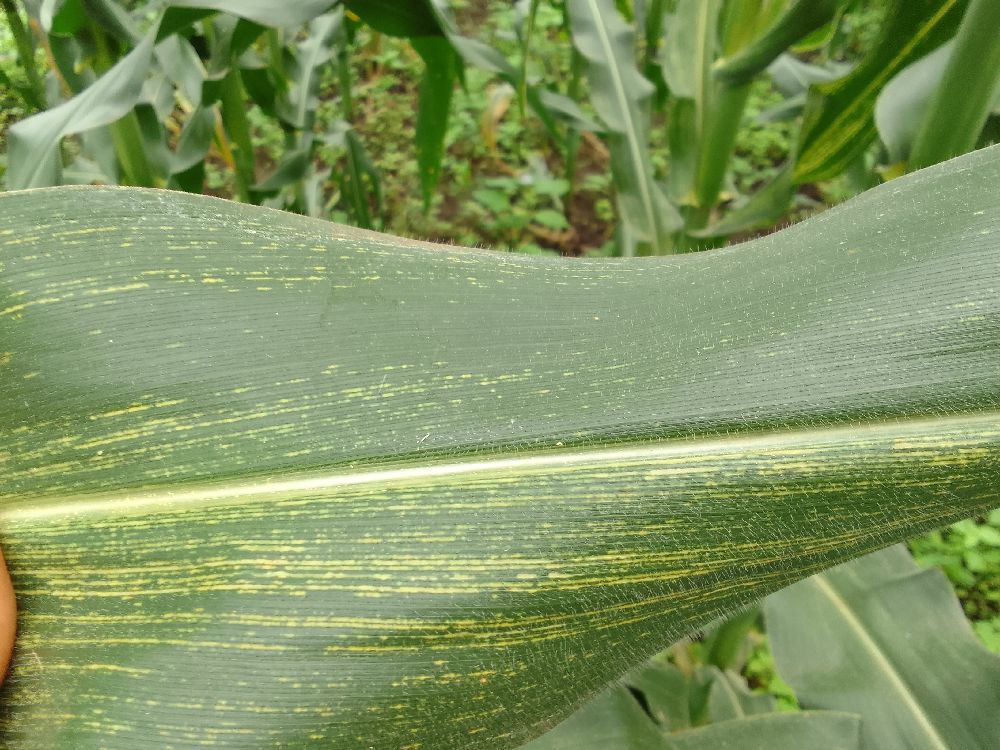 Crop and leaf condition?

maize, maize streak virus
